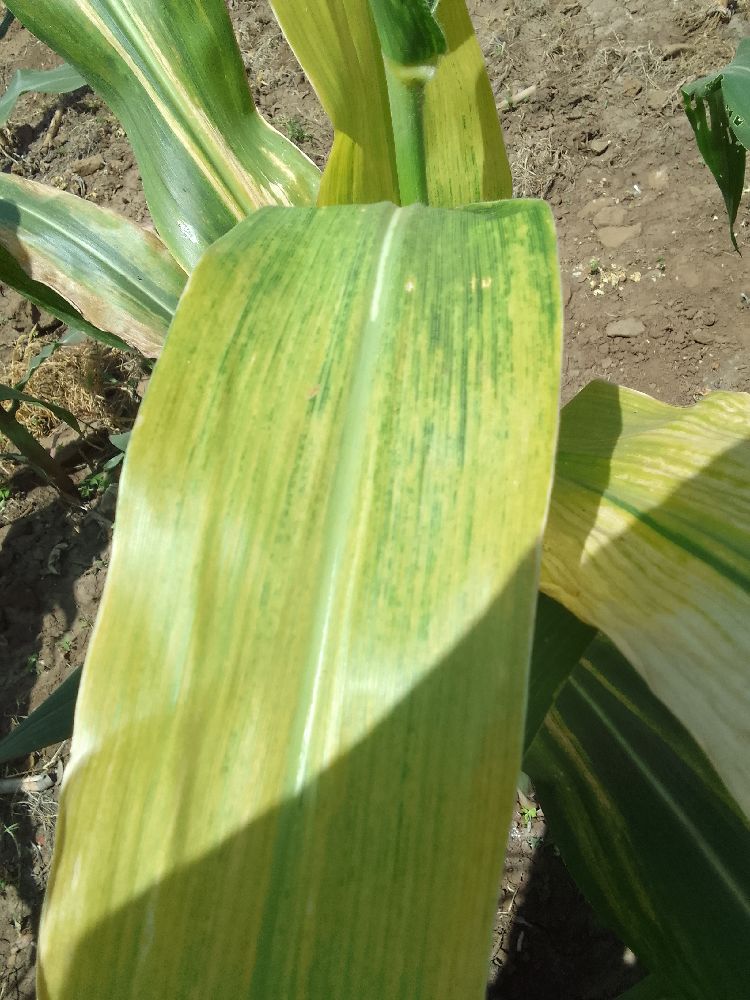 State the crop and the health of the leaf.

maize, maize lethal necrosis
